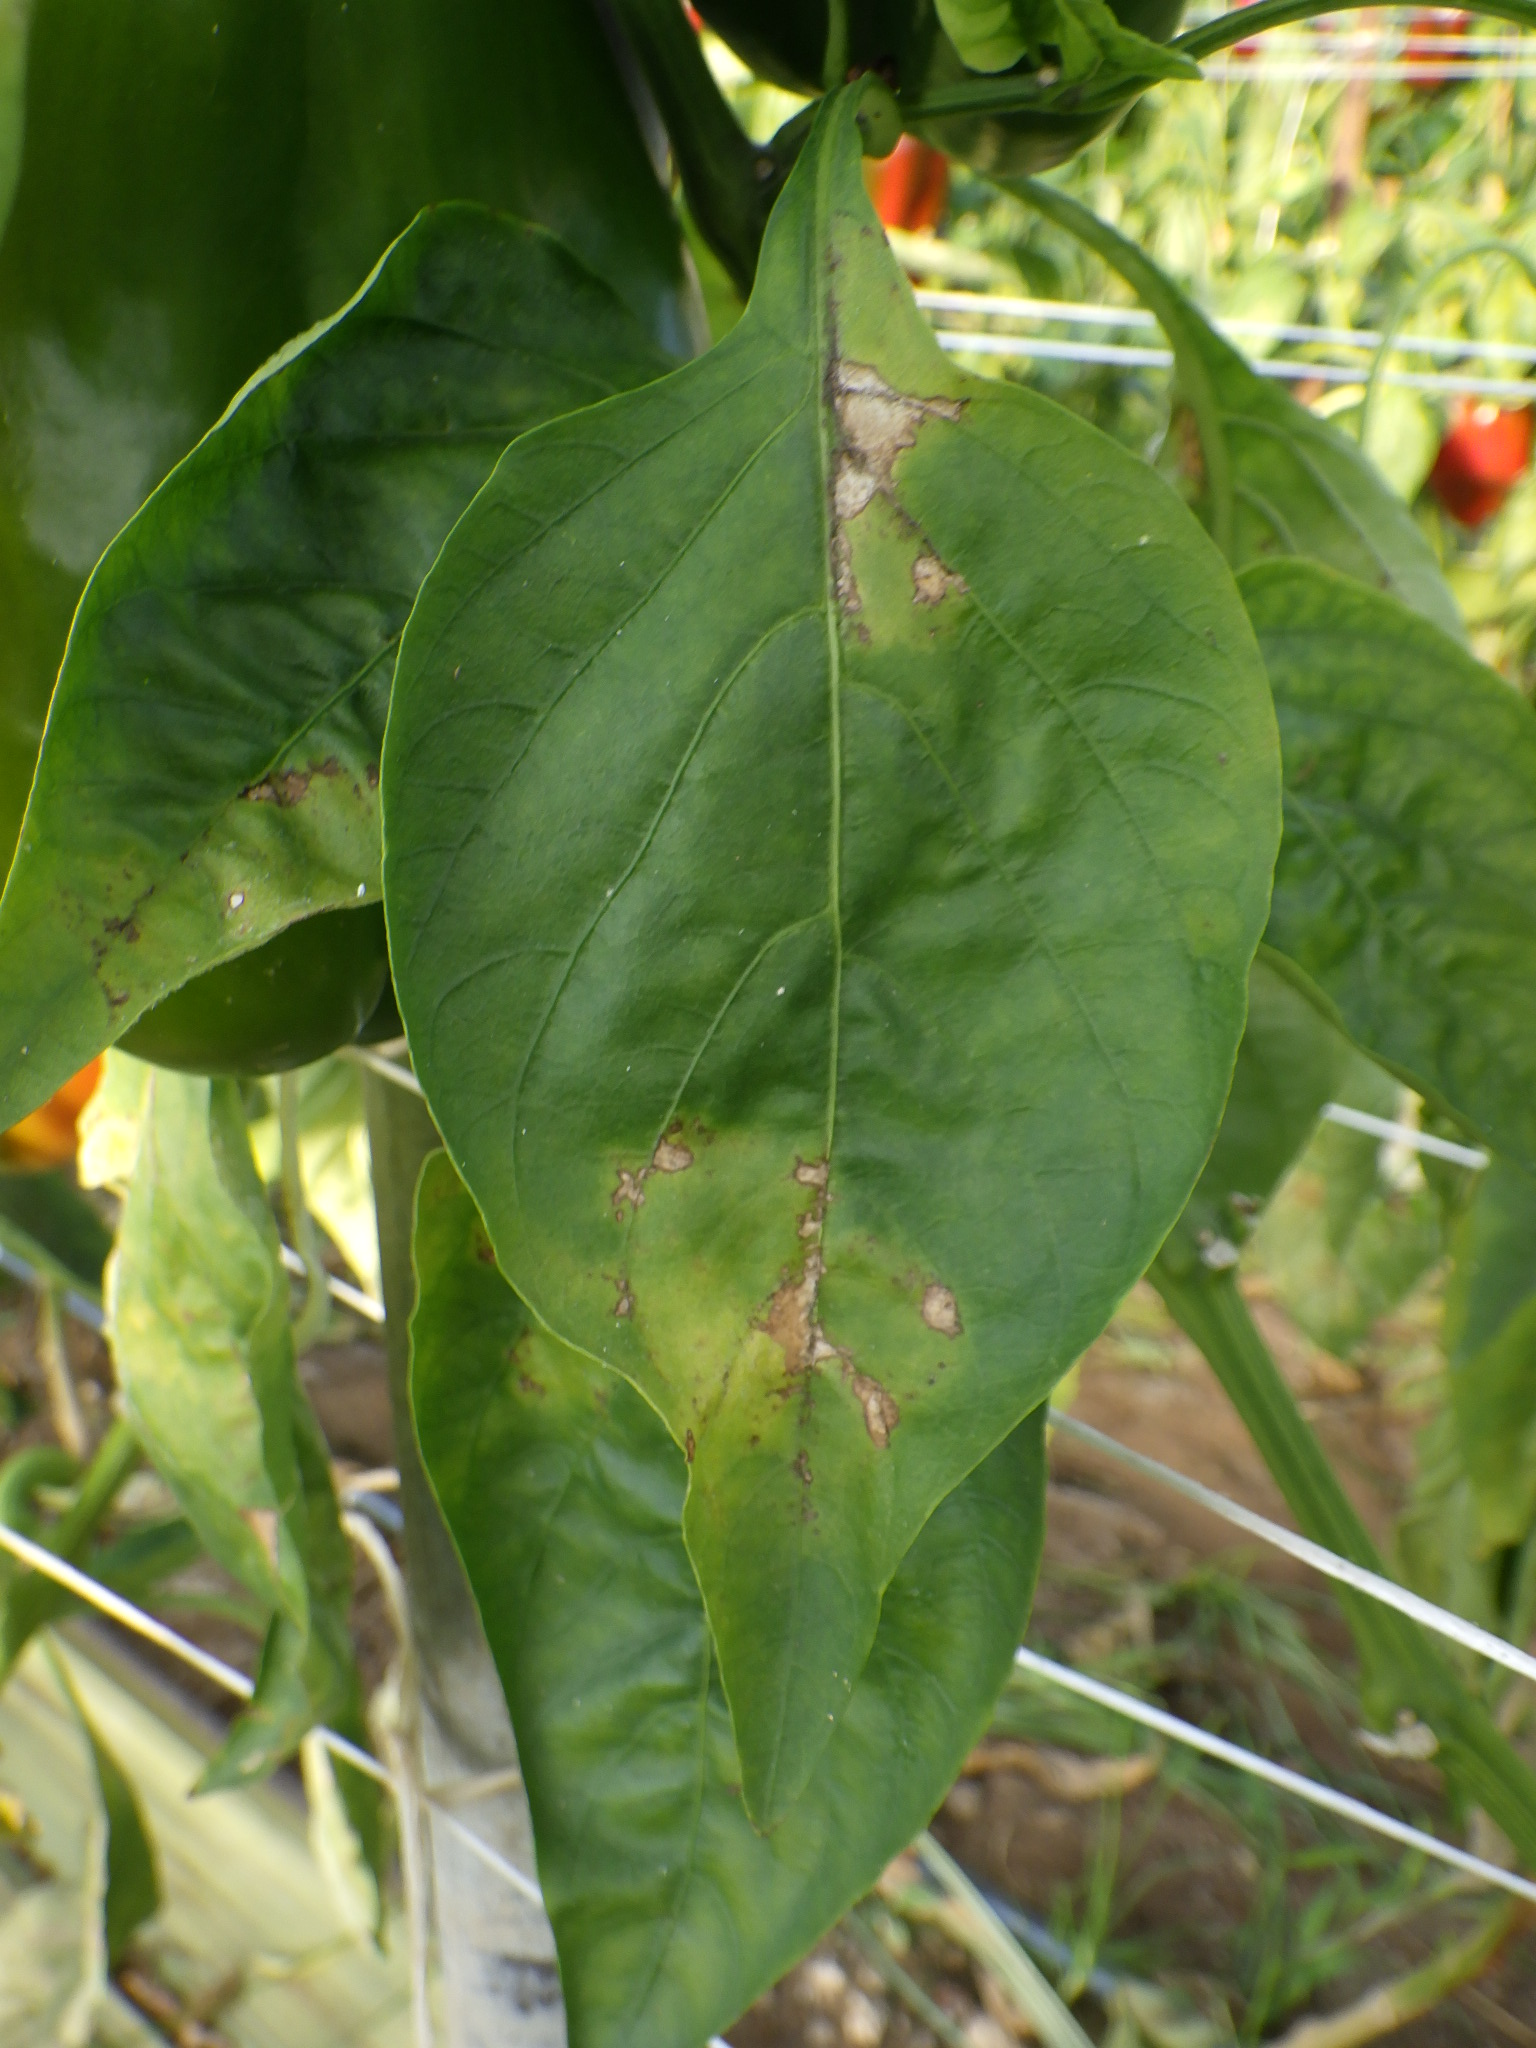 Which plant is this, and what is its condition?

bell pepper, downy mildew, thrips
